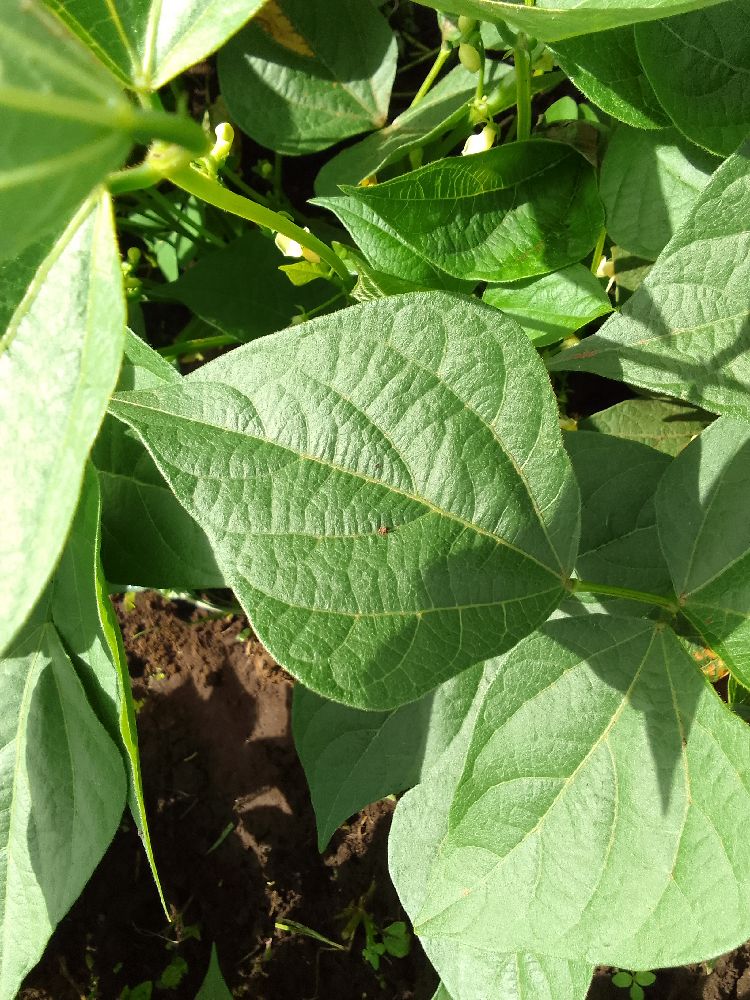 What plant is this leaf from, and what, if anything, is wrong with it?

common bean, healthy
